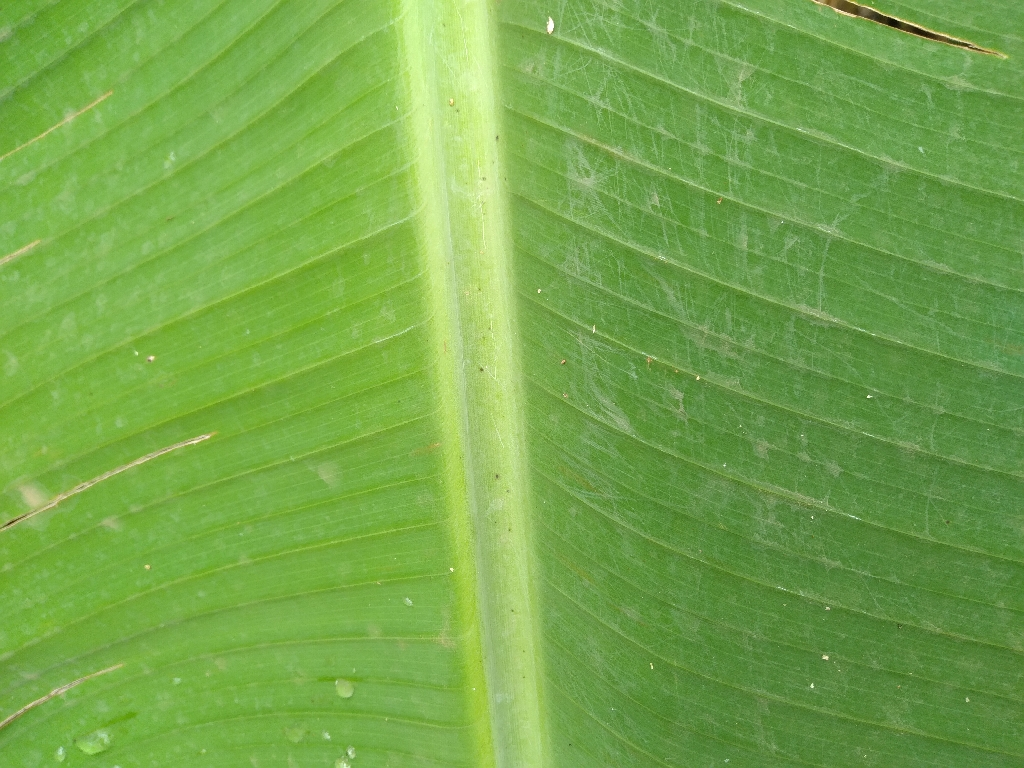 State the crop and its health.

banana, healthy
